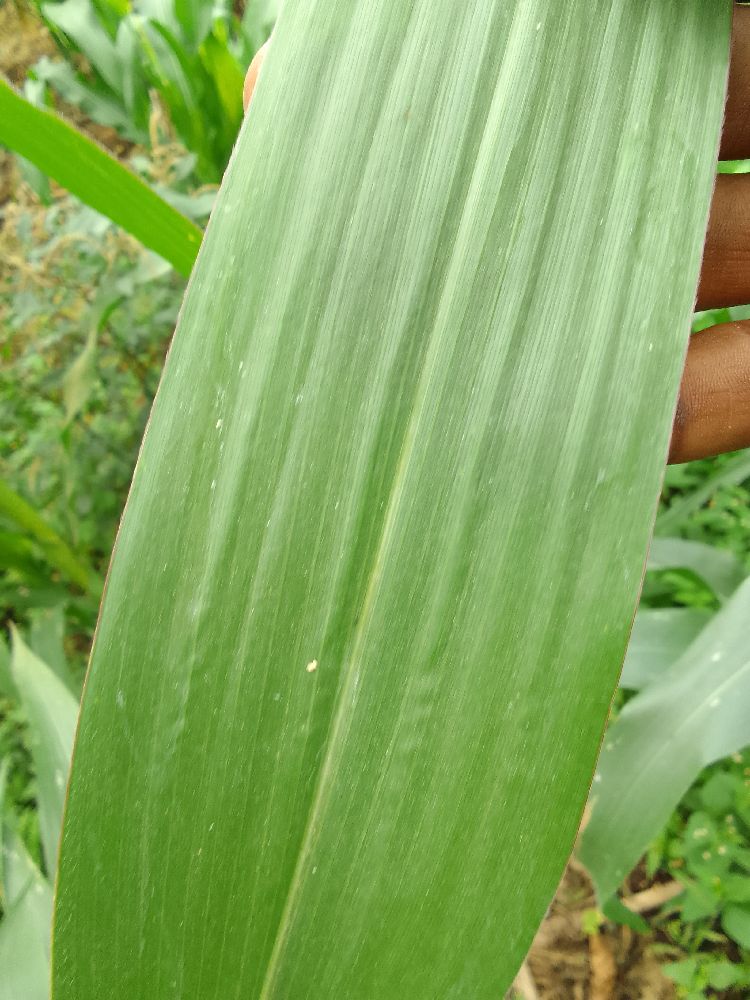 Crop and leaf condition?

maize, healthy
